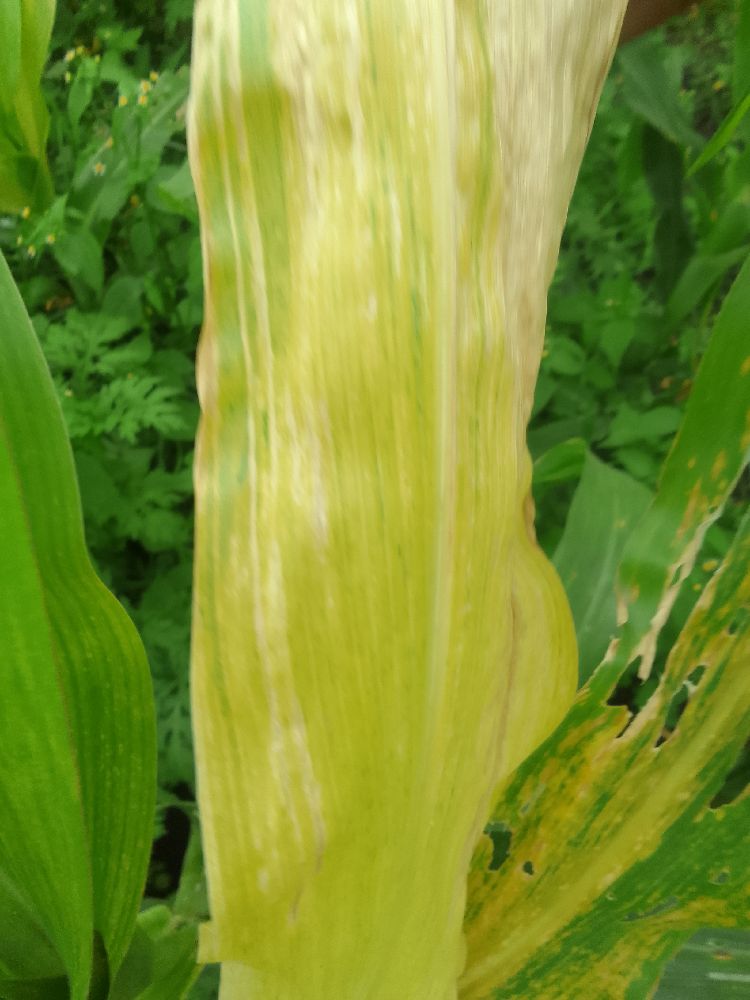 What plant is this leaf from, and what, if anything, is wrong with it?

maize, maize lethal necrosis
